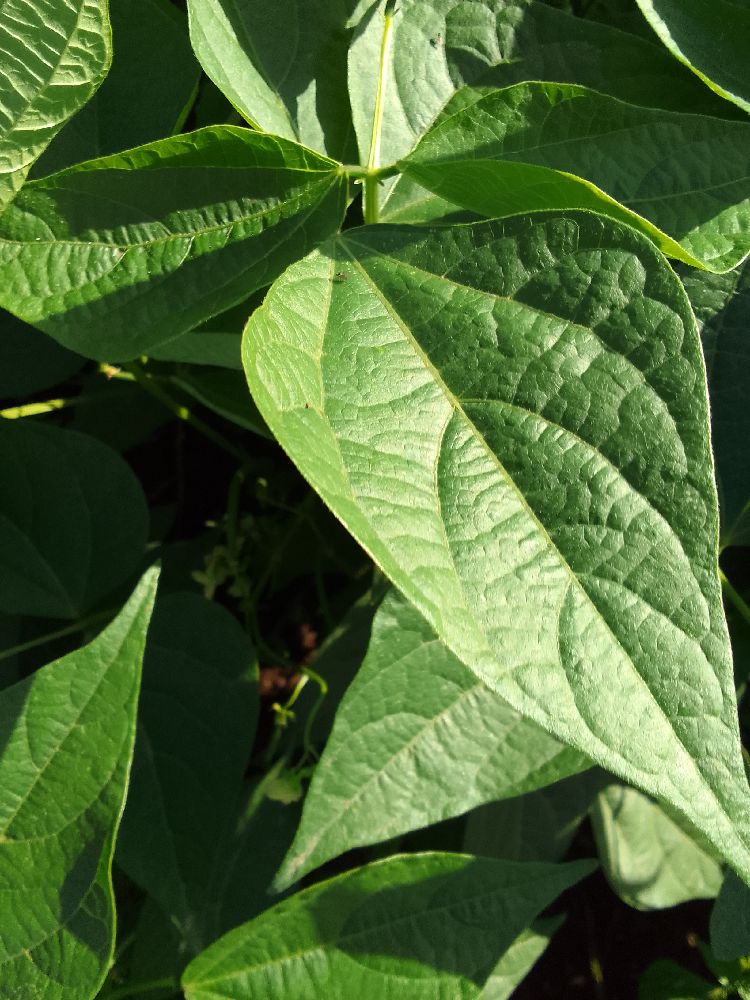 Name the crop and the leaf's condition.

common bean, healthy
